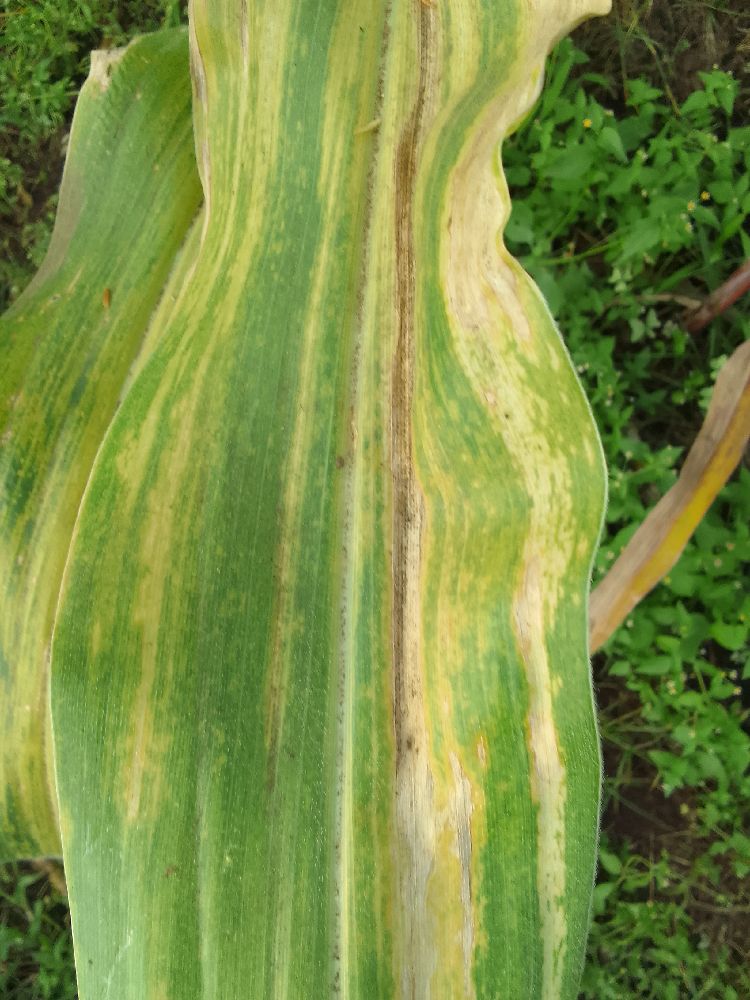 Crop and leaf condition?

maize, maize lethal necrosis
